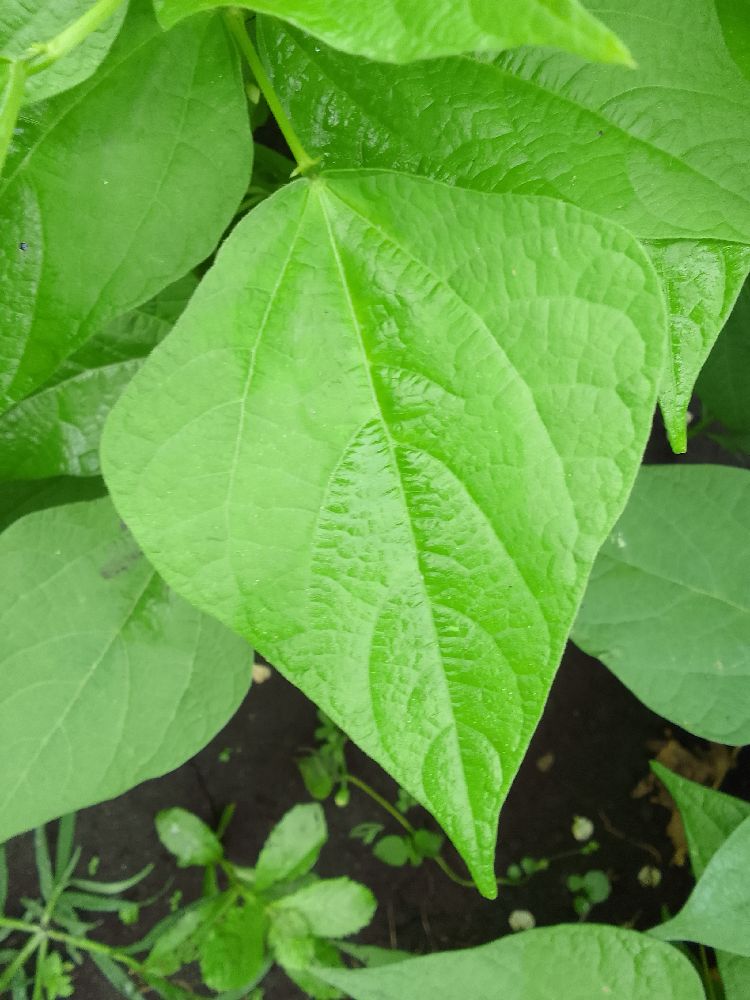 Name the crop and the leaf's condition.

common bean, healthy
